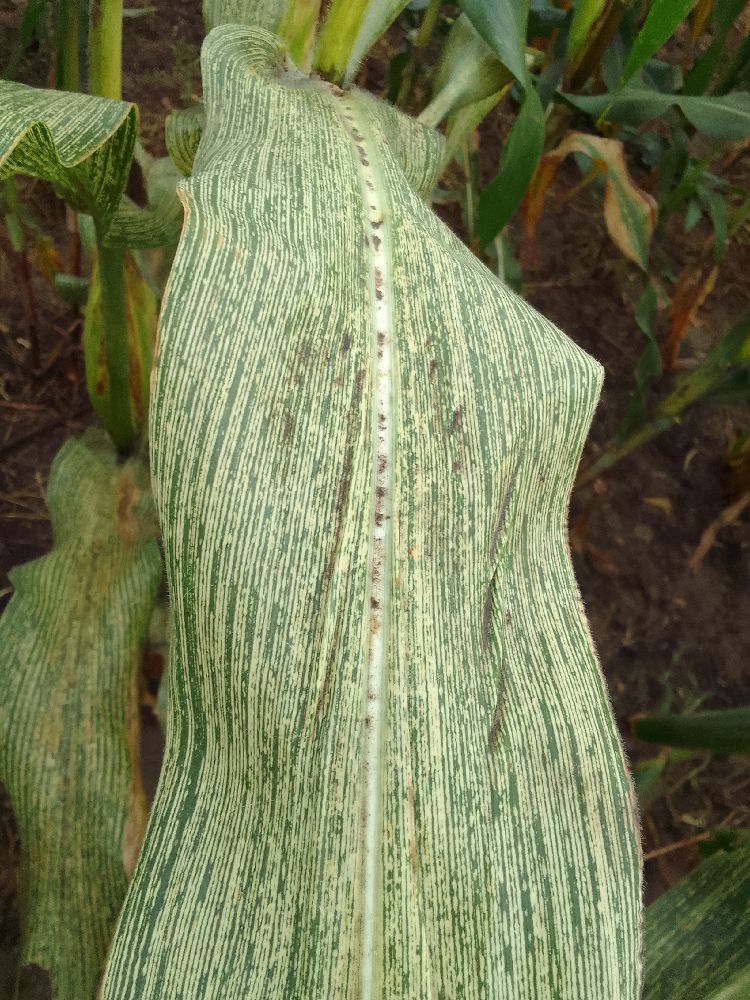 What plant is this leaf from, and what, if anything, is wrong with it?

maize, maize streak virus
